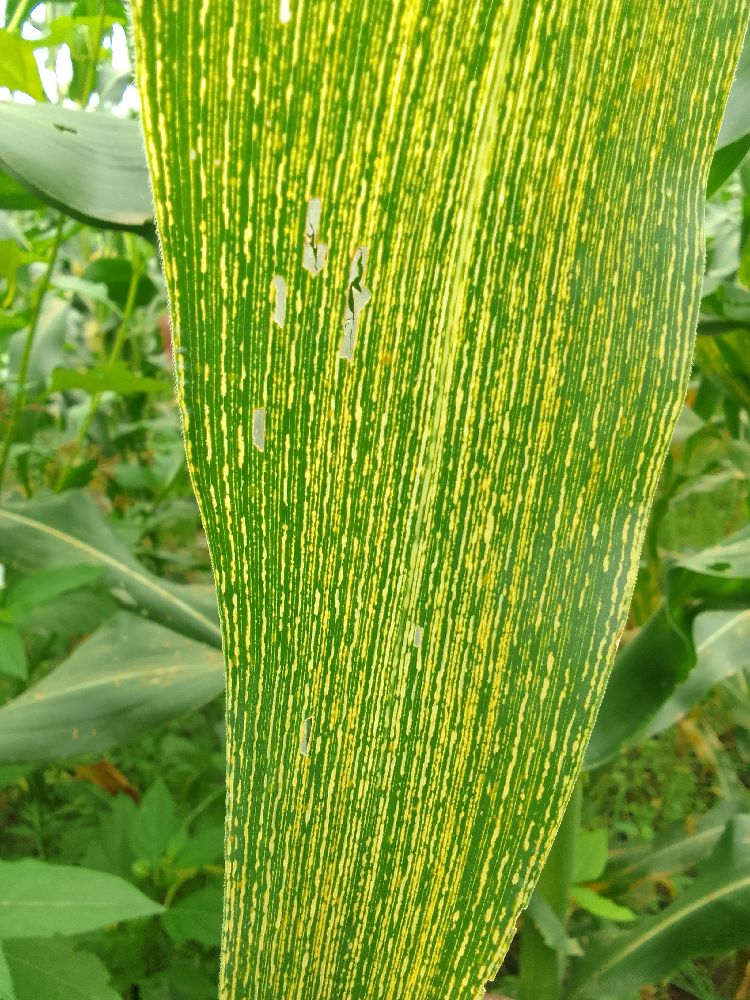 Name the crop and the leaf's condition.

maize, maize streak virus
